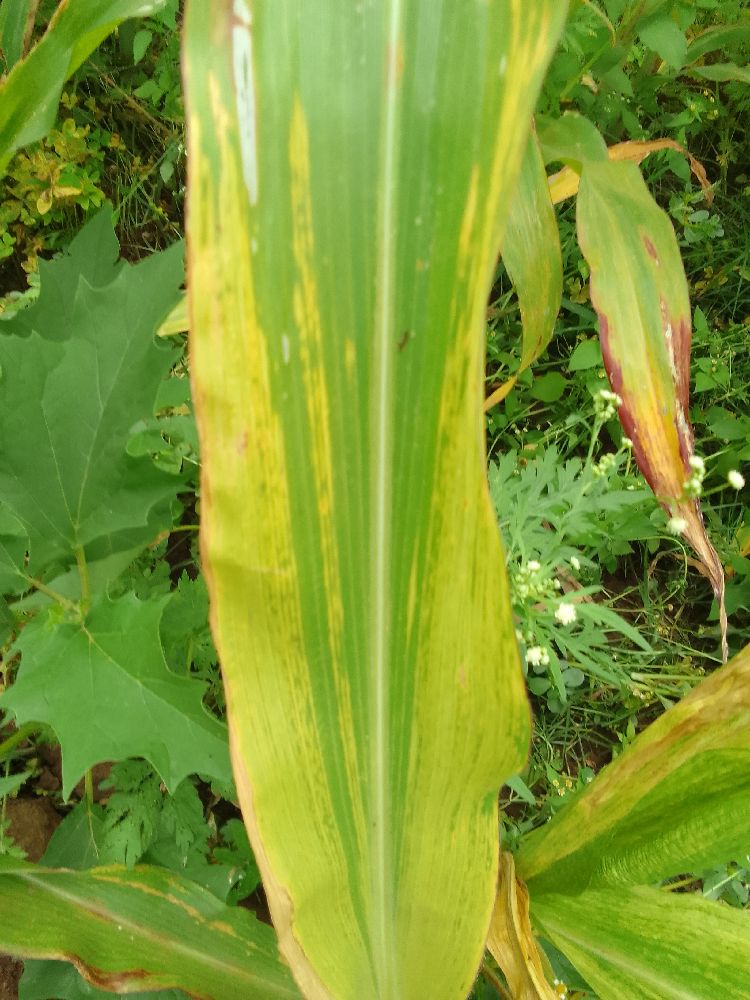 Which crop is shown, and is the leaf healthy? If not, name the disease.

maize, maize lethal necrosis
